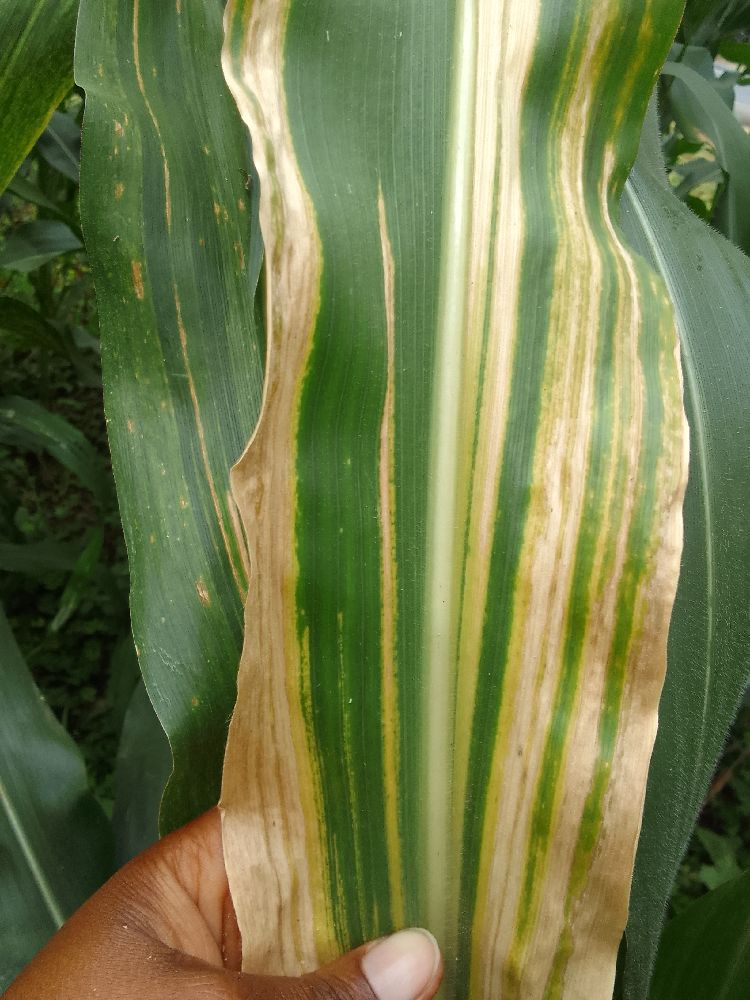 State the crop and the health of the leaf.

maize, maize lethal necrosis
